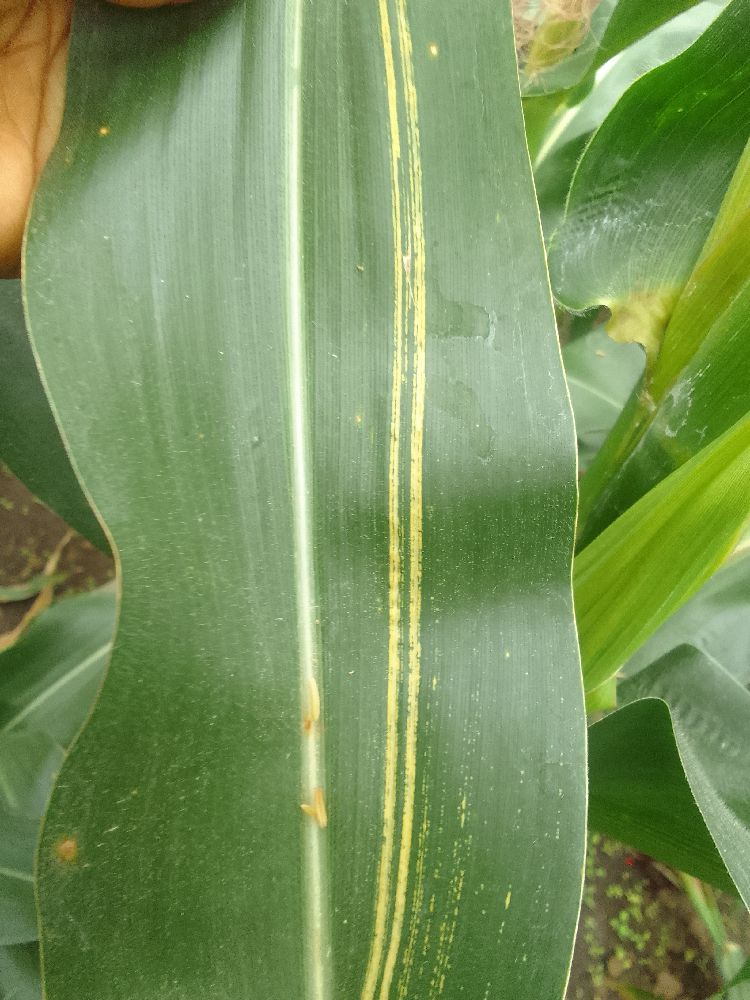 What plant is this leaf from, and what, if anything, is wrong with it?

maize, maize streak virus
